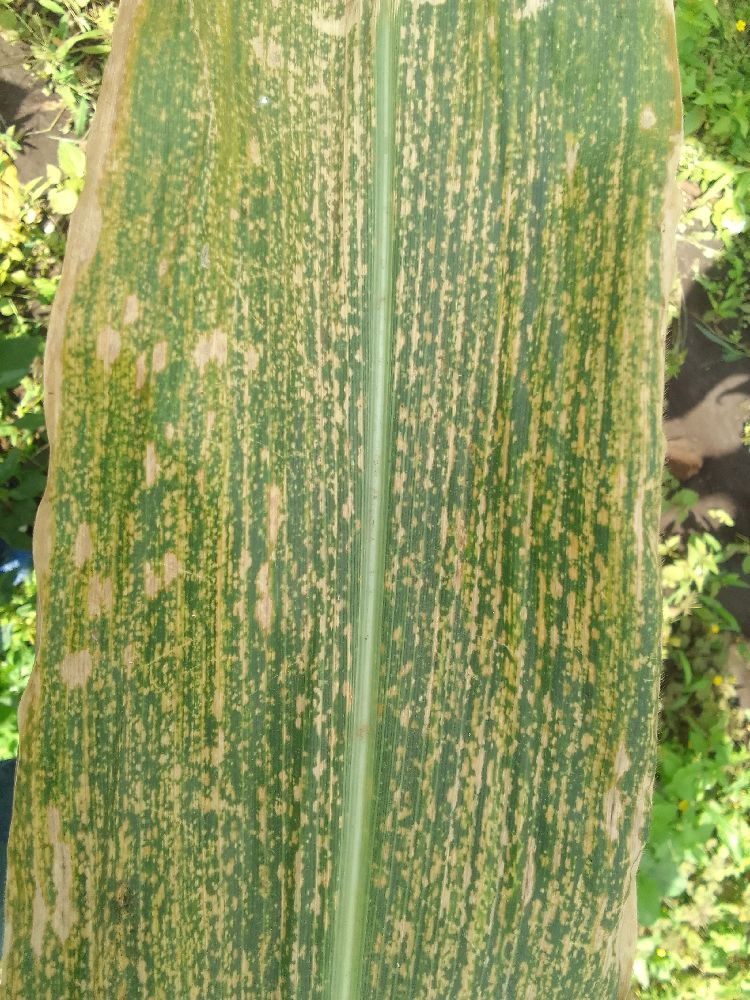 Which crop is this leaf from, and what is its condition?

maize, maize lethal necrosis
